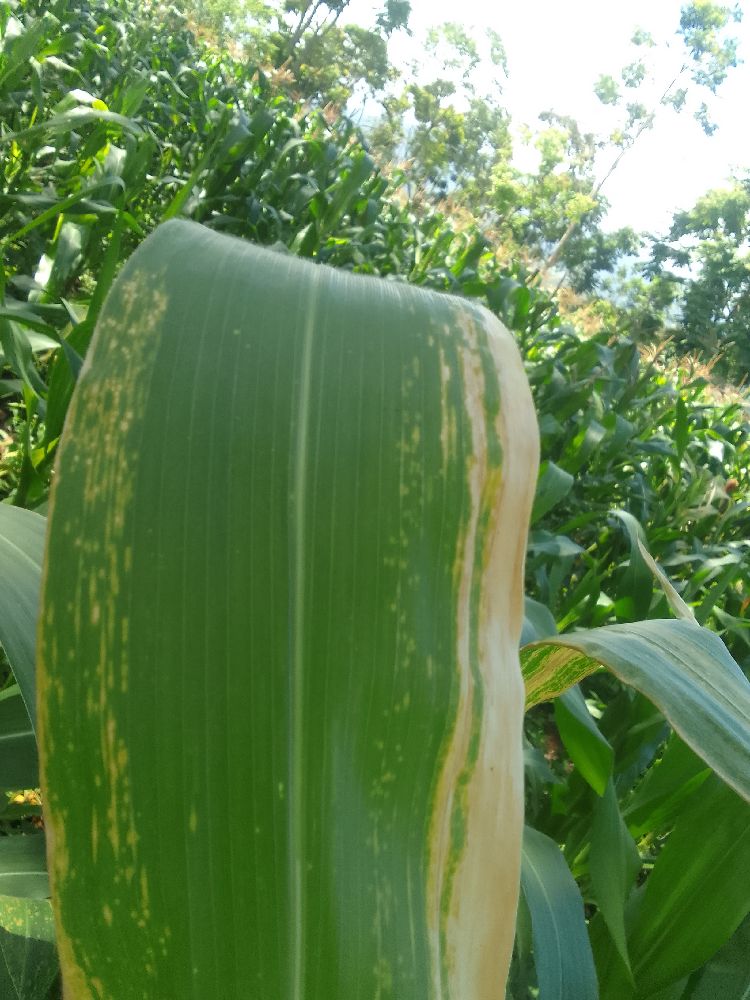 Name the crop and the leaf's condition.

maize, maize lethal necrosis
